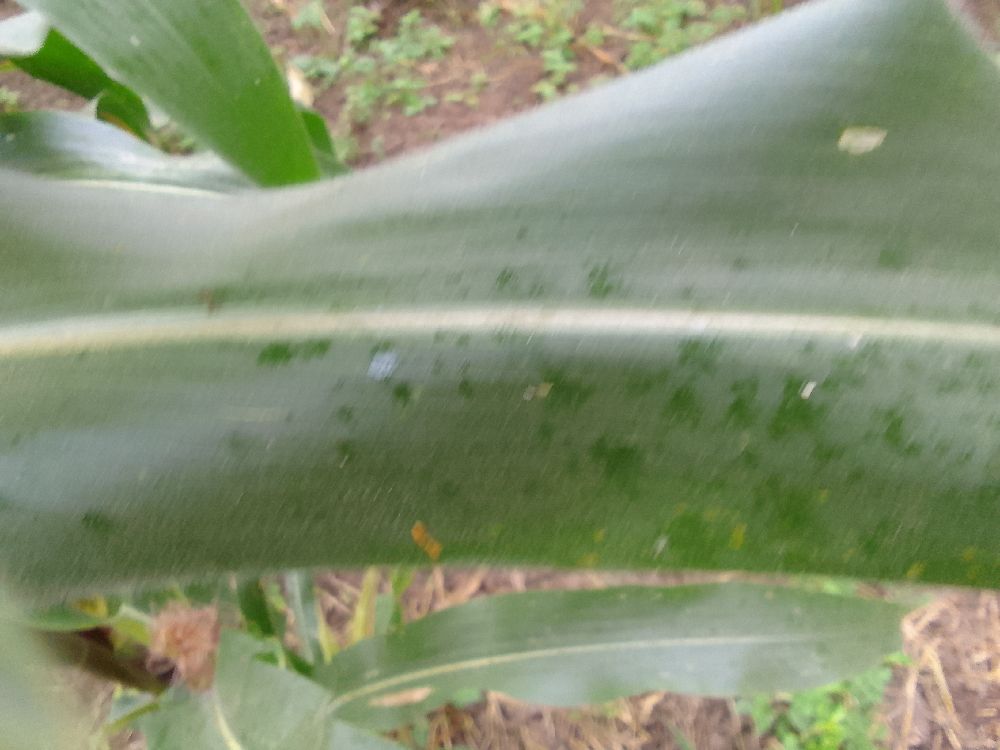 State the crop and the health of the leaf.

maize, healthy
